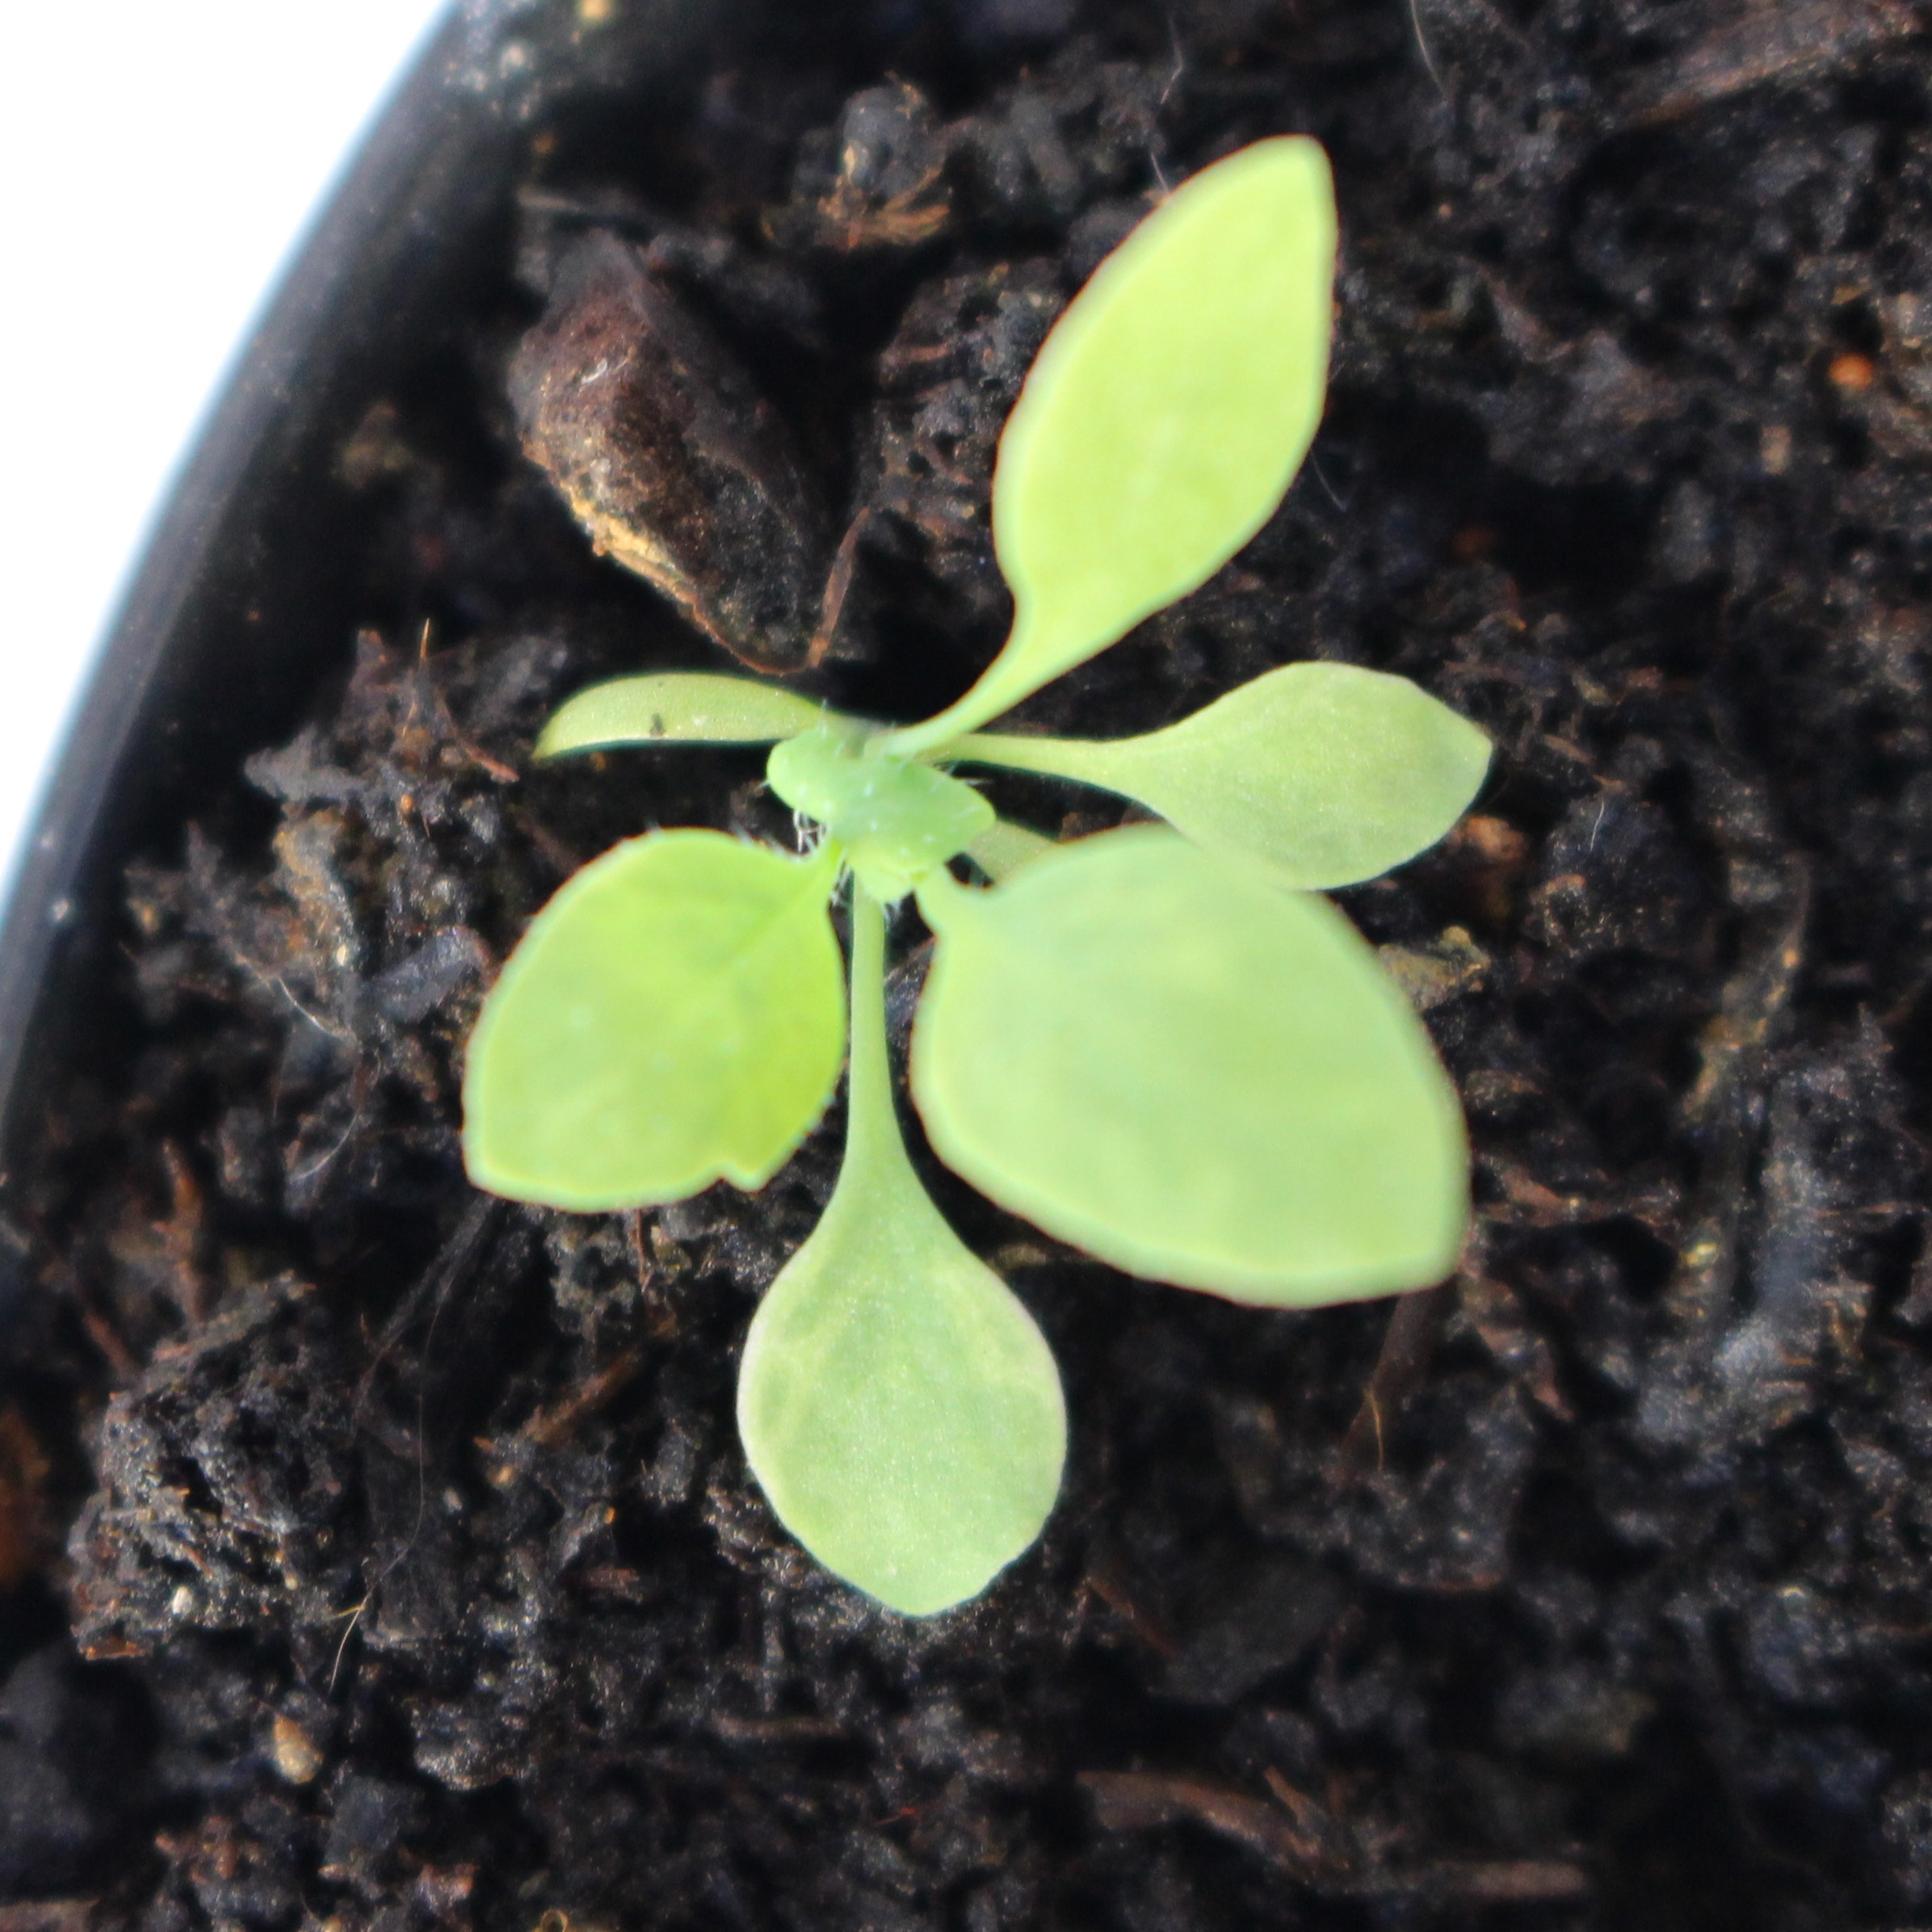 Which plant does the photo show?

Papaver rhoeas
